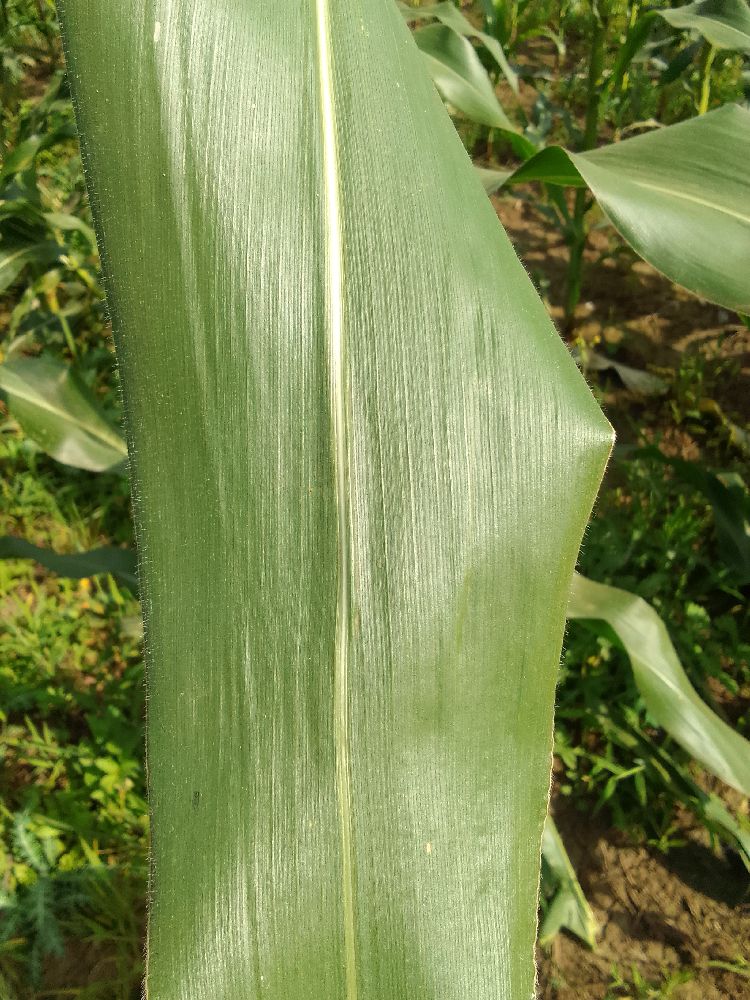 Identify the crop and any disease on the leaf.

maize, healthy
